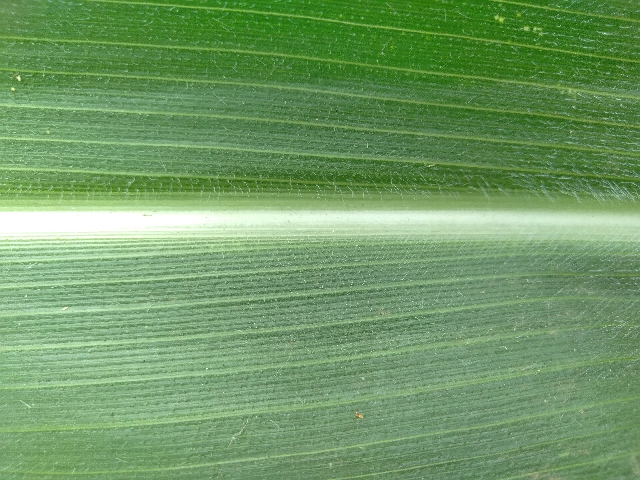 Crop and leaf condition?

maize, healthy
